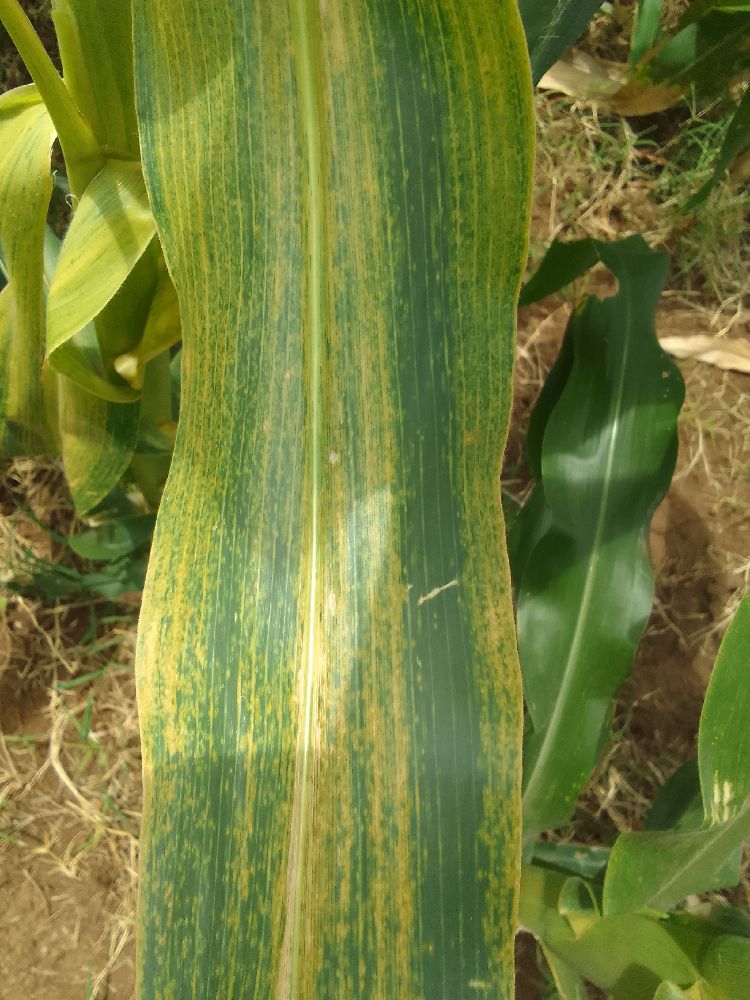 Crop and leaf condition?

maize, maize lethal necrosis
